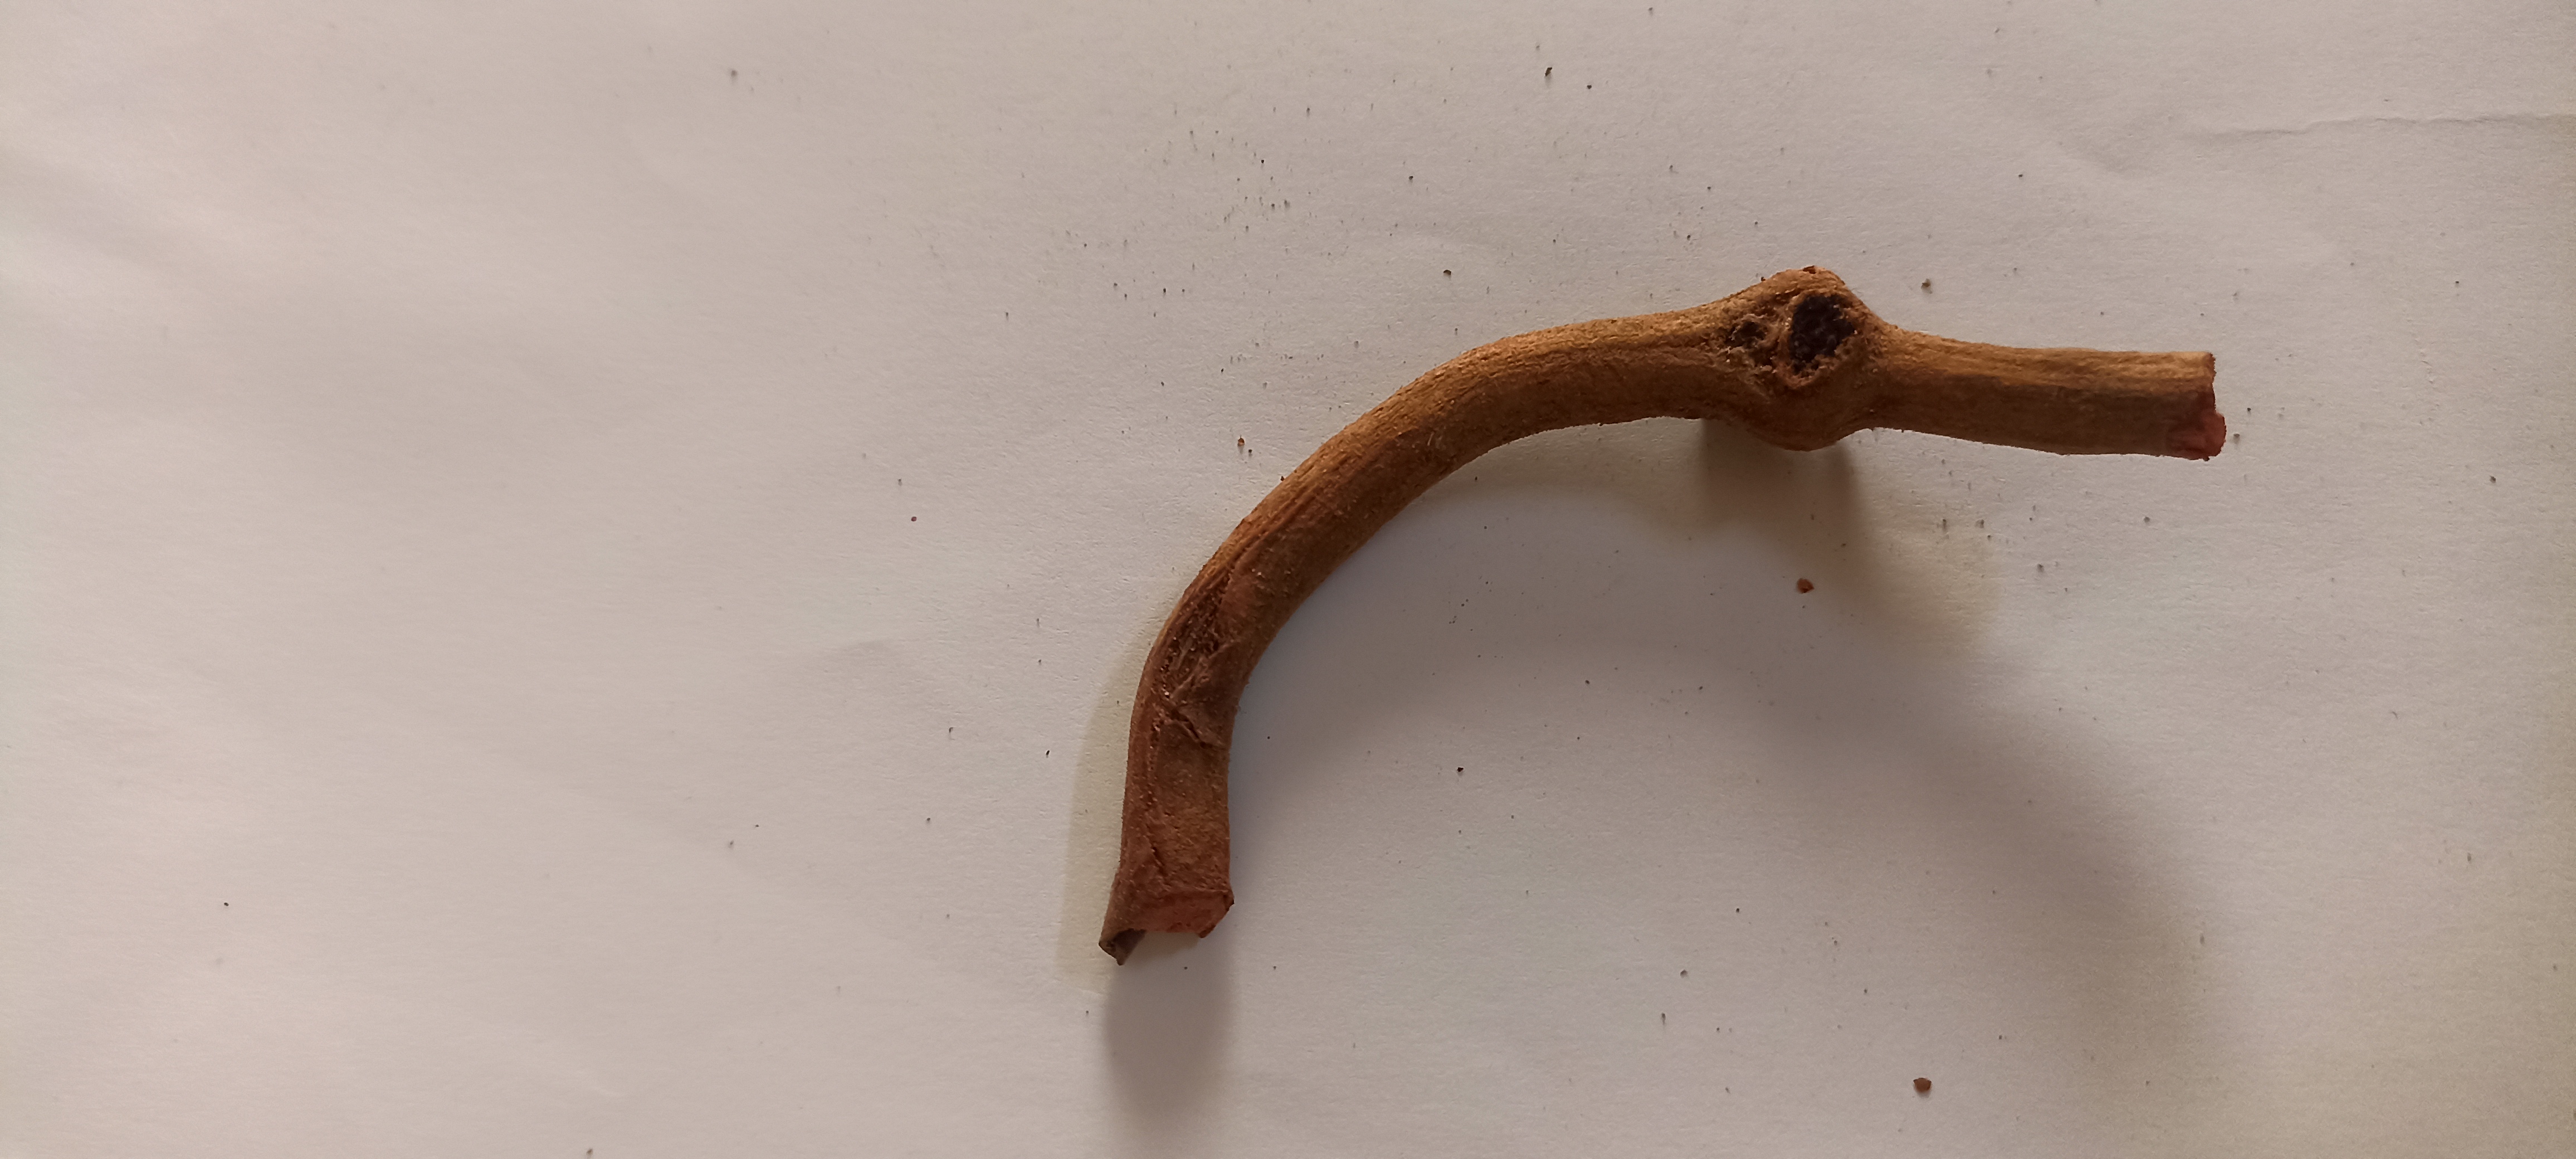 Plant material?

manjistha
